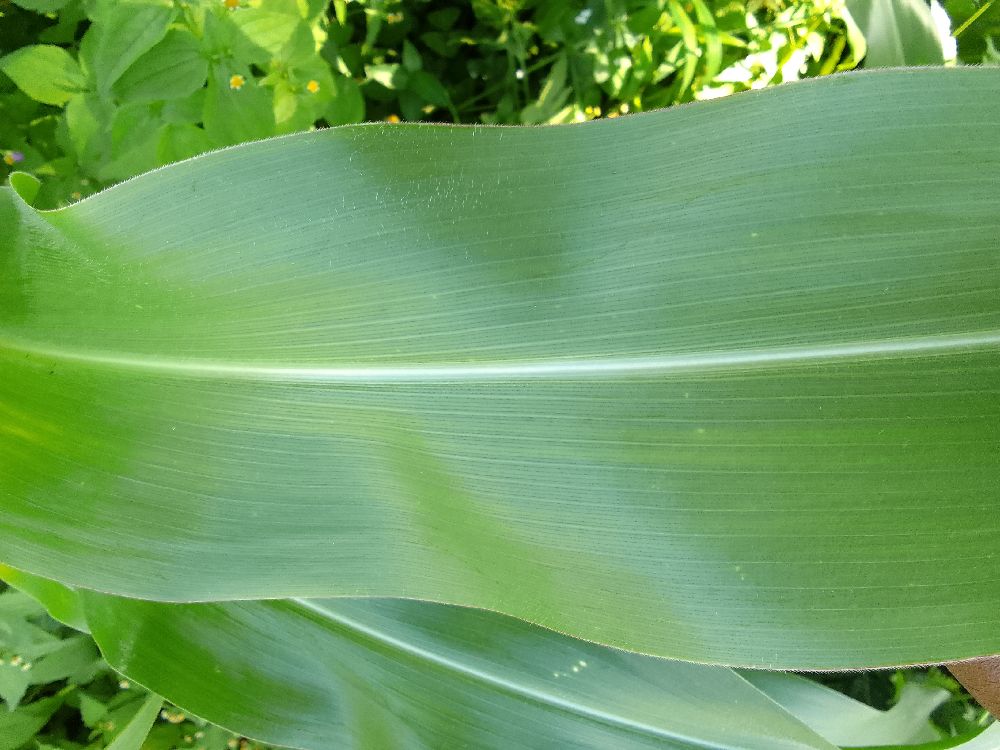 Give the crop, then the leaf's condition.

maize, healthy
